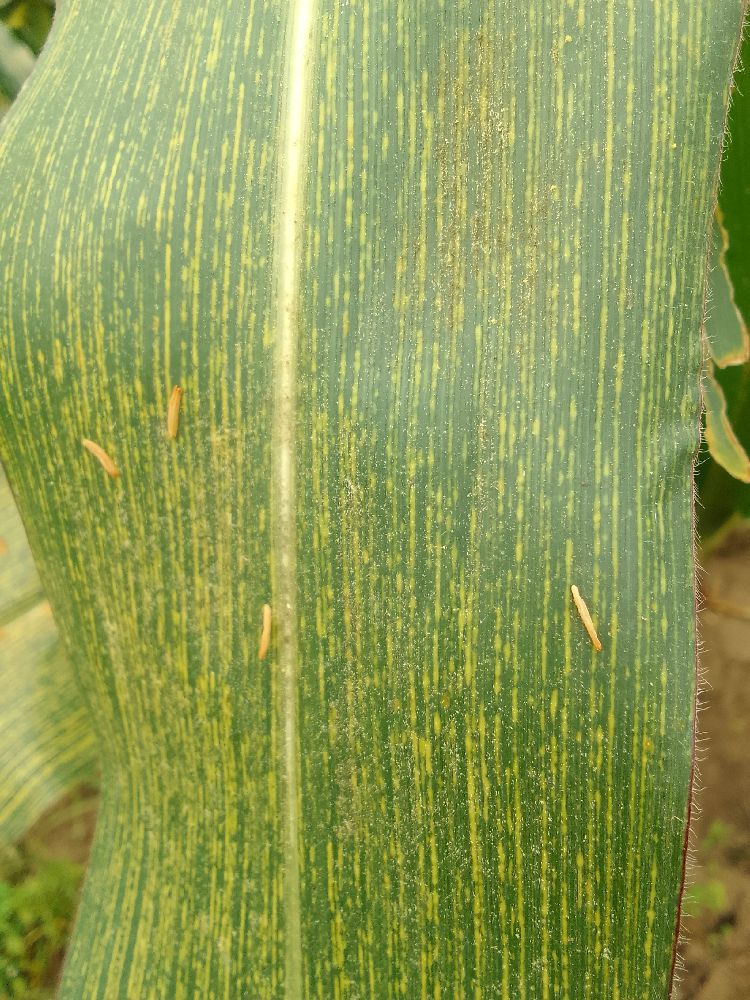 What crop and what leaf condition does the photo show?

maize, maize streak virus
